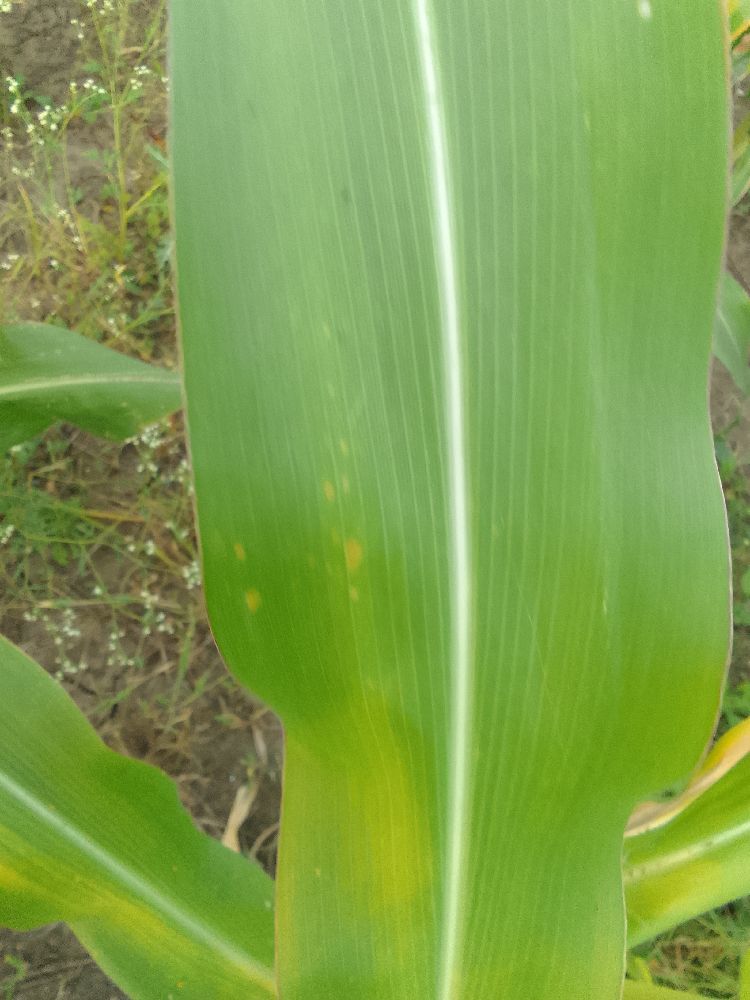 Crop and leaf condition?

maize, healthy
